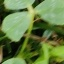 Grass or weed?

unstructured weed
